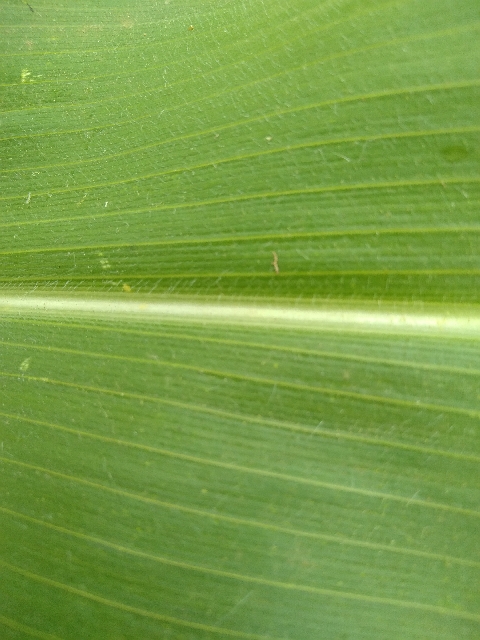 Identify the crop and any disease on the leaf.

maize, healthy
